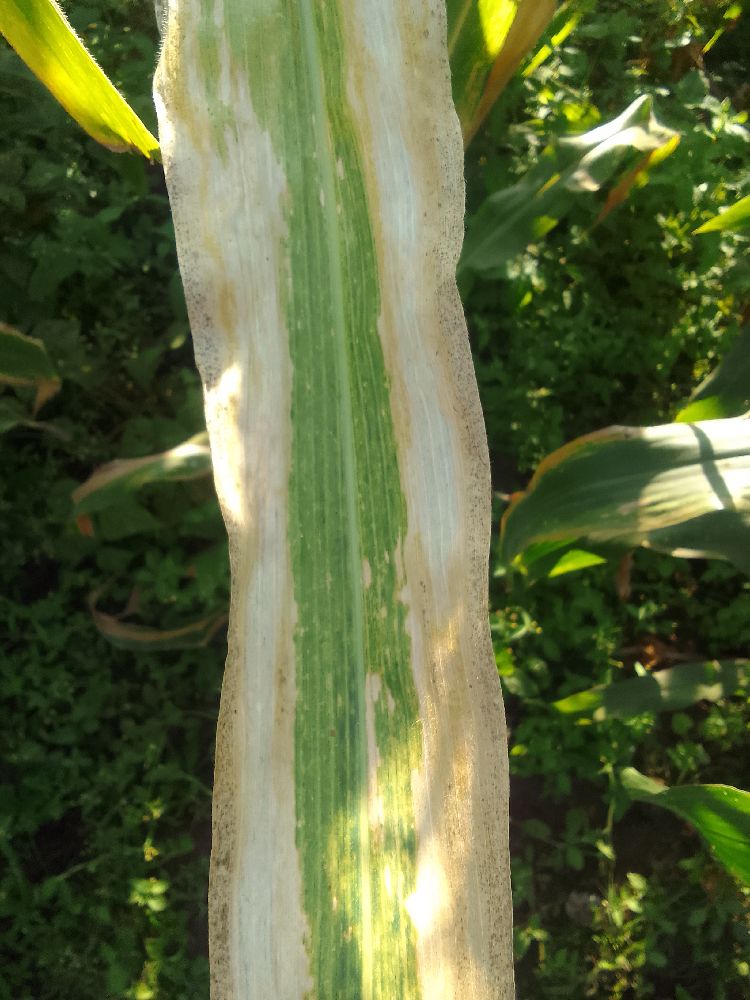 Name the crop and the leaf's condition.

maize, maize lethal necrosis
